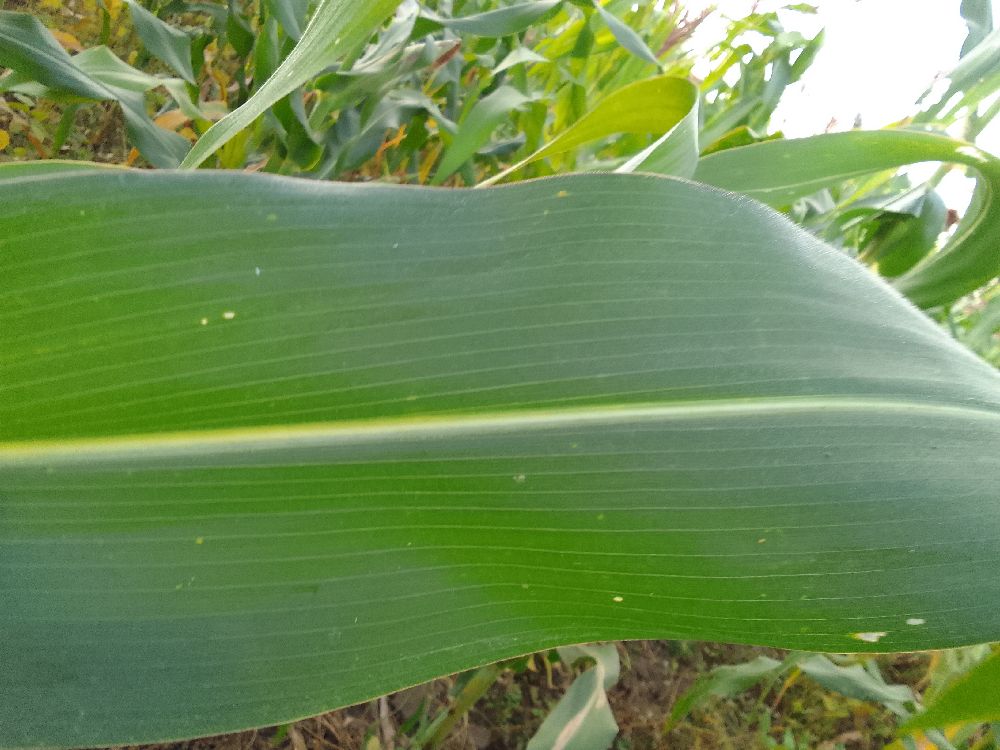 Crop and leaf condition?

maize, healthy
